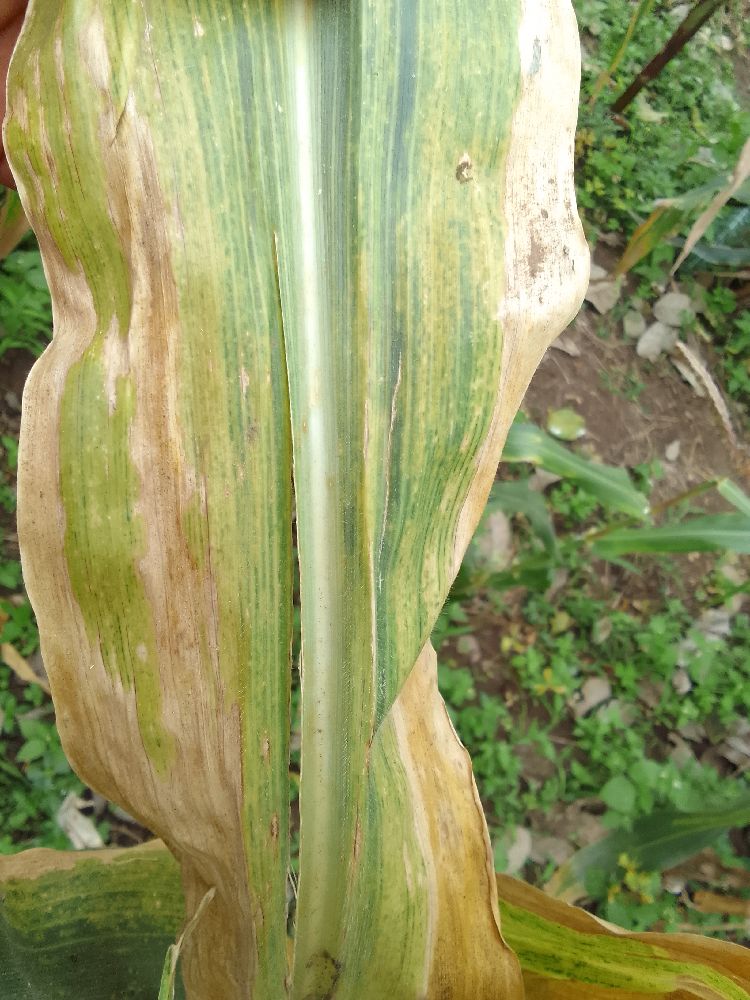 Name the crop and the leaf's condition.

maize, maize lethal necrosis
